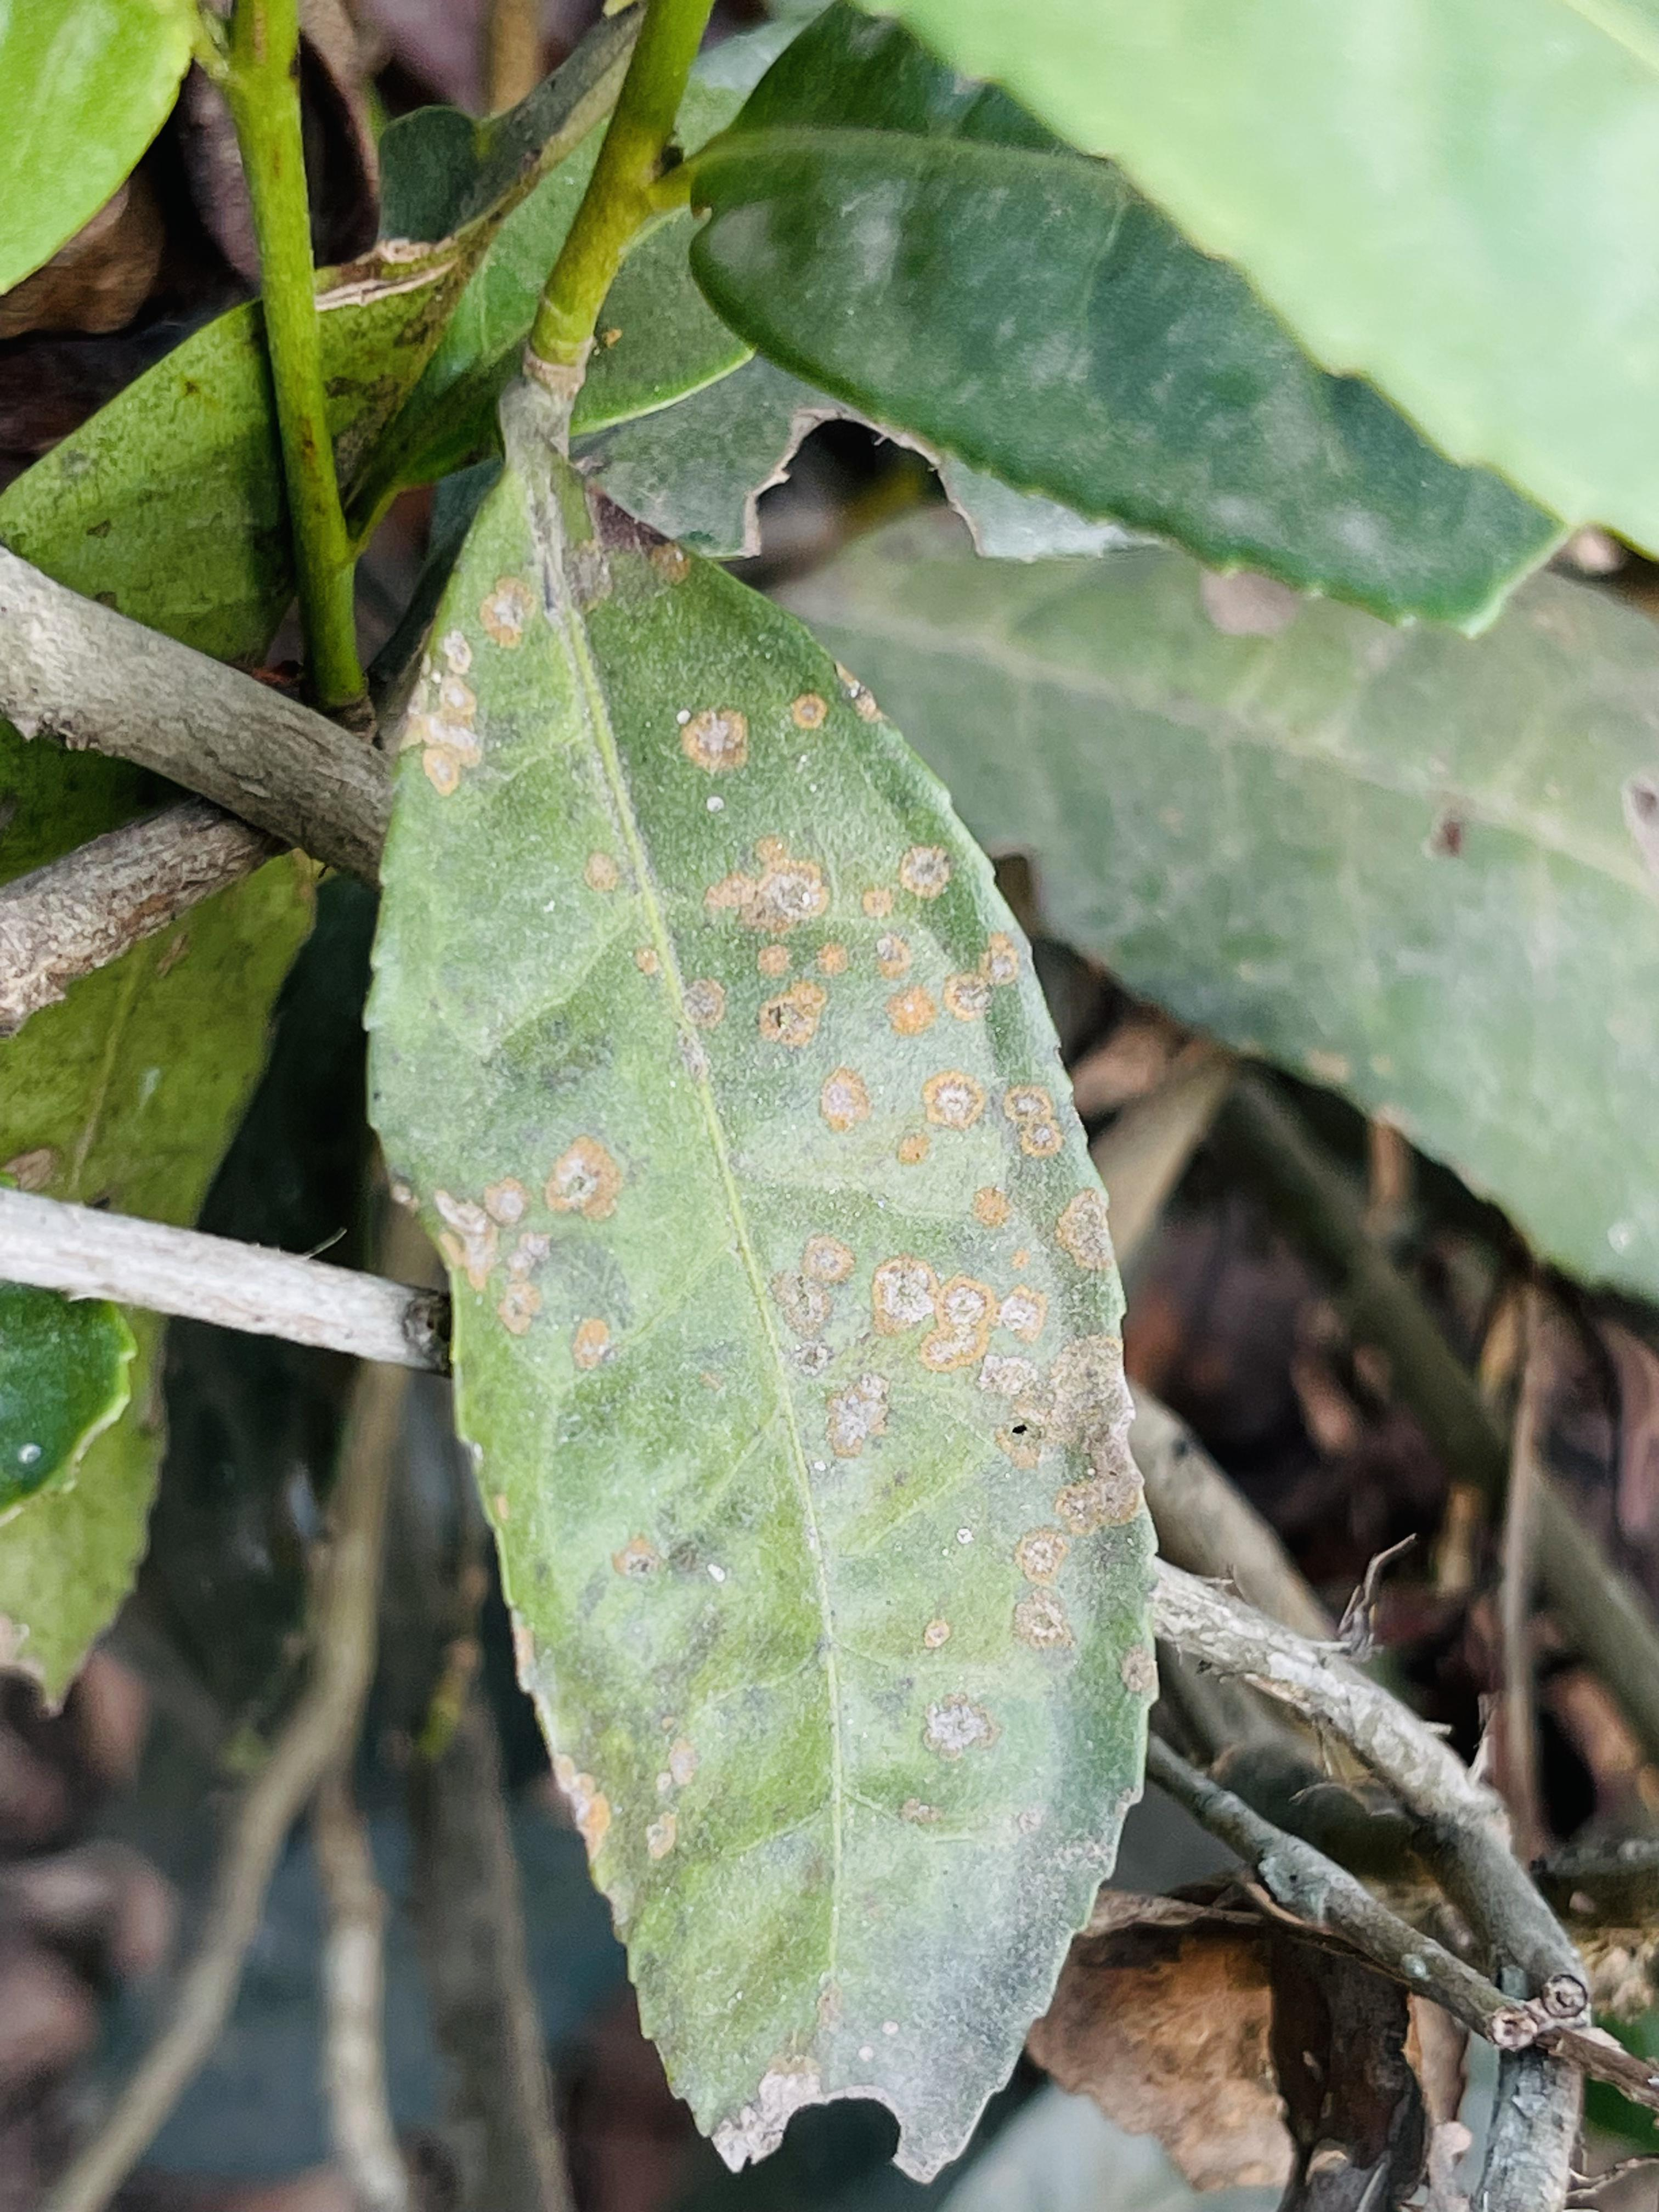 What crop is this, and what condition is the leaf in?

tea, red rust
